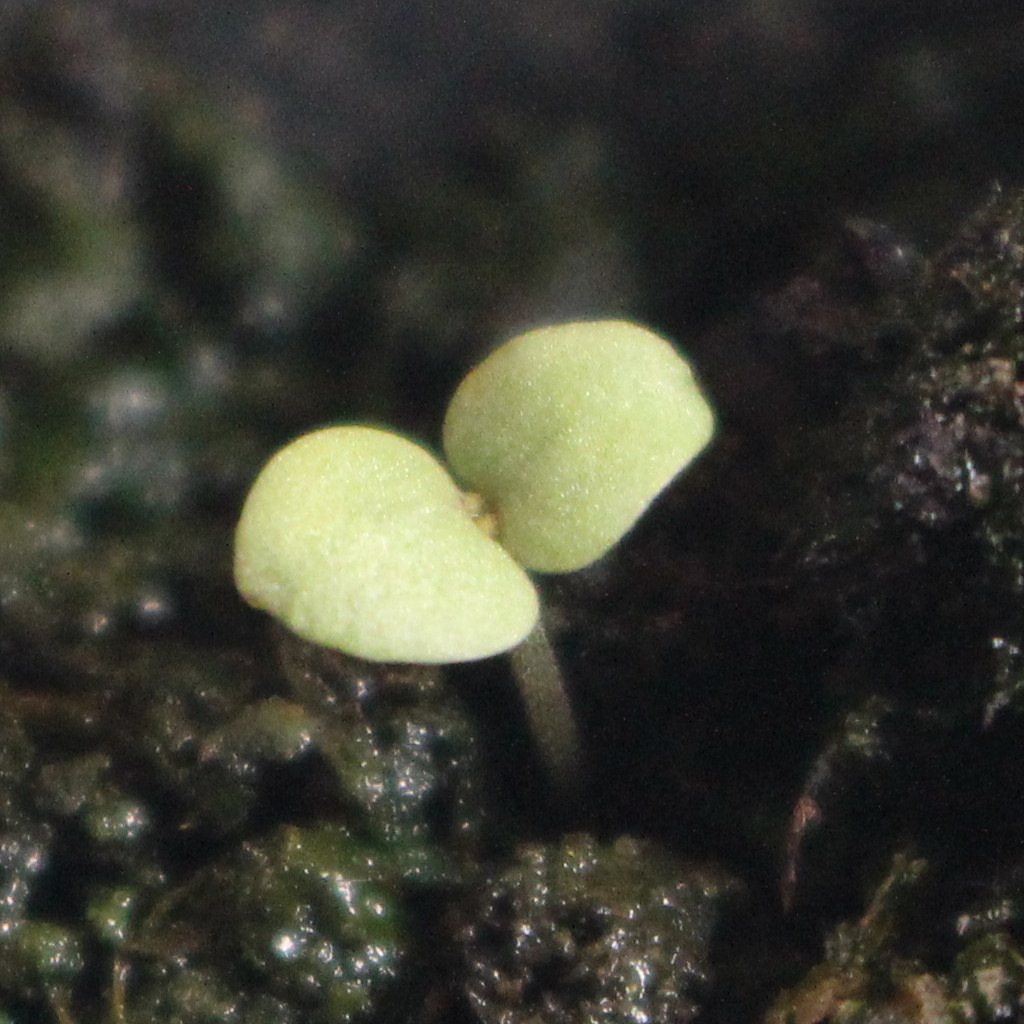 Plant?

Veronica persica
